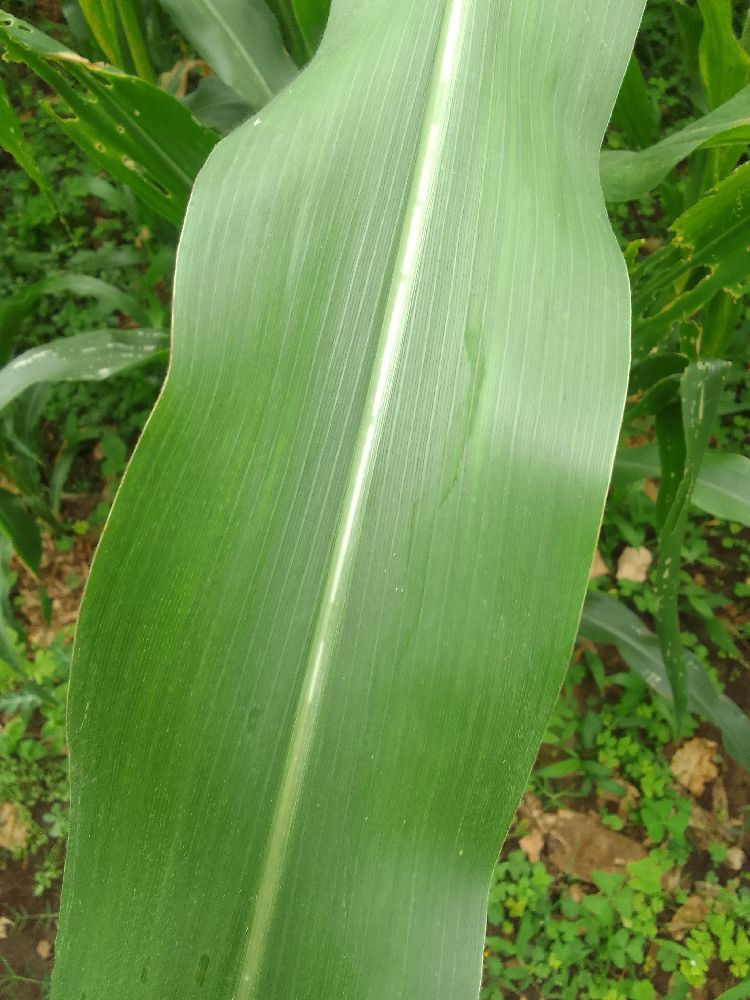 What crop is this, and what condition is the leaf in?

maize, healthy
